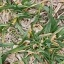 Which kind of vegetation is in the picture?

grass
